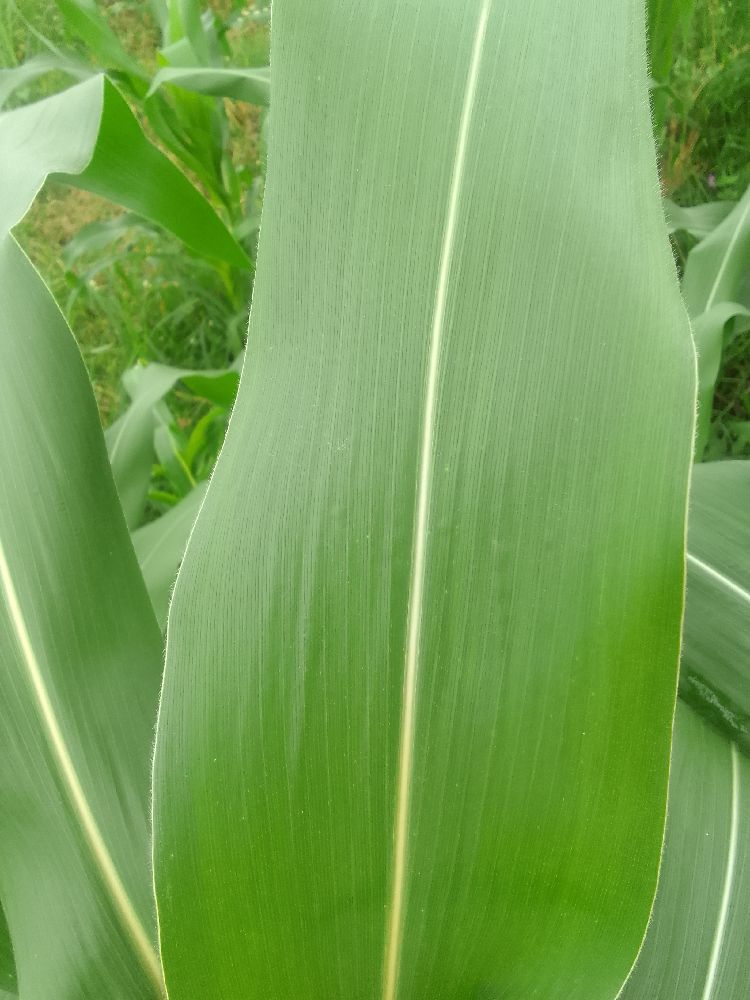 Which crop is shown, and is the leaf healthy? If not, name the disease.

maize, healthy
